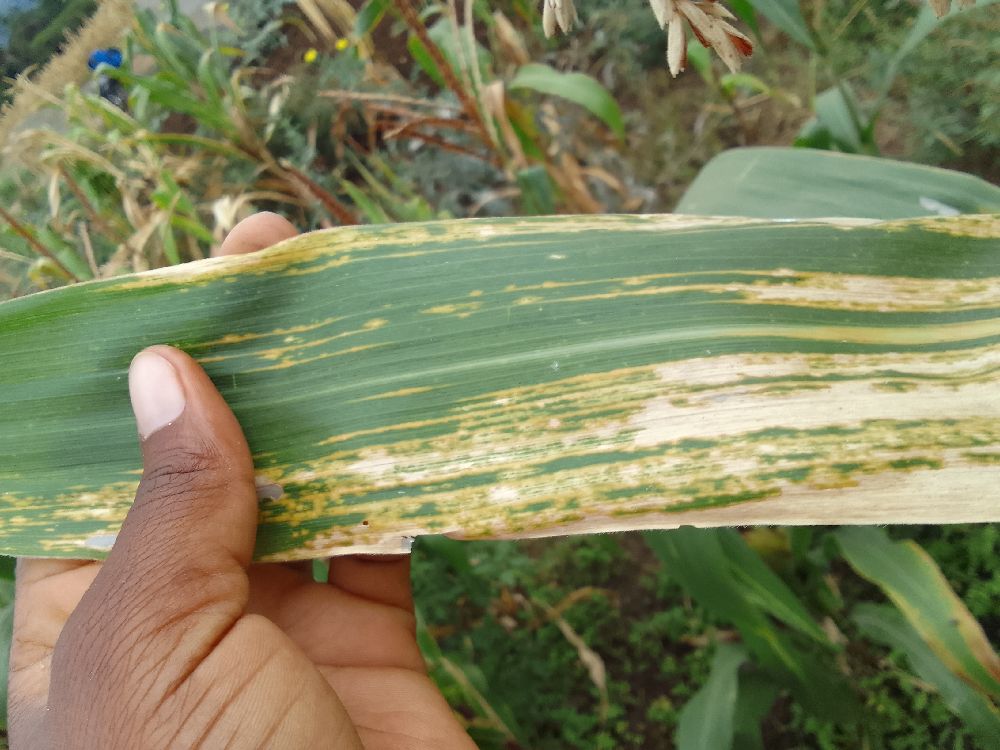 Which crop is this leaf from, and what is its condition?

maize, maize lethal necrosis
